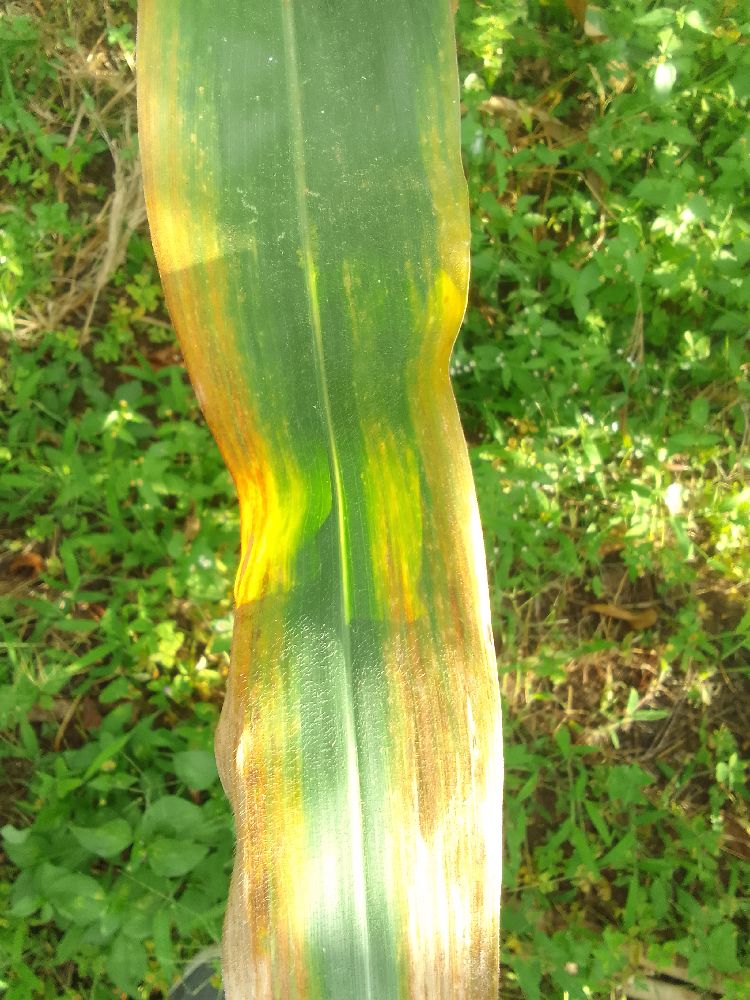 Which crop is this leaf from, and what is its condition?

maize, maize lethal necrosis
